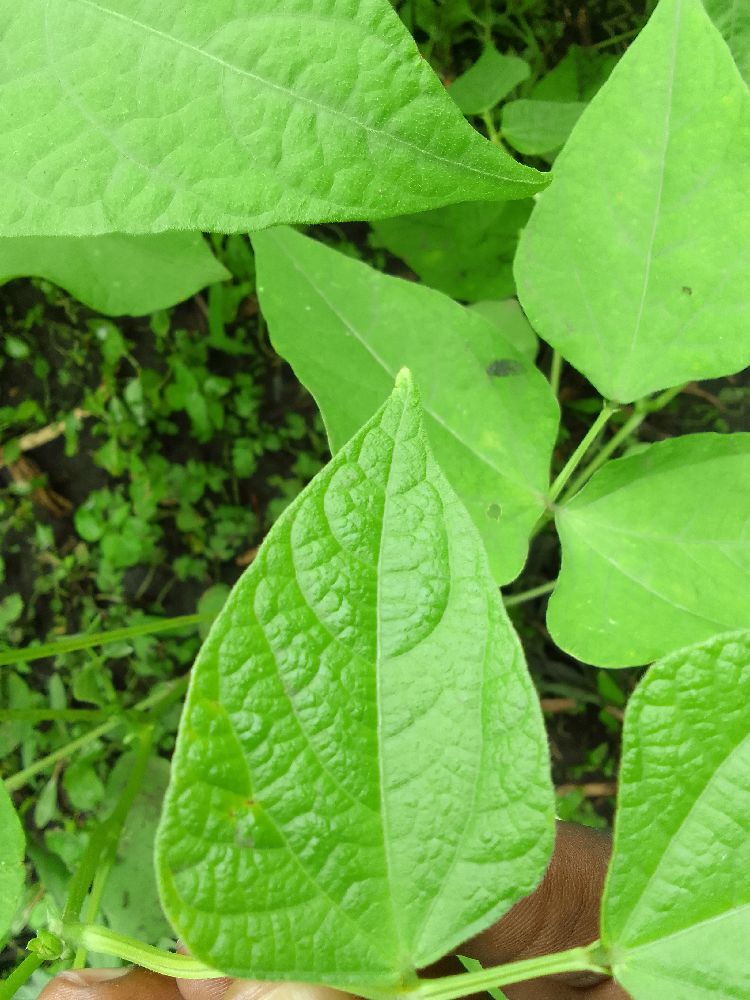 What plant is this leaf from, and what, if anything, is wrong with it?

common bean, healthy
